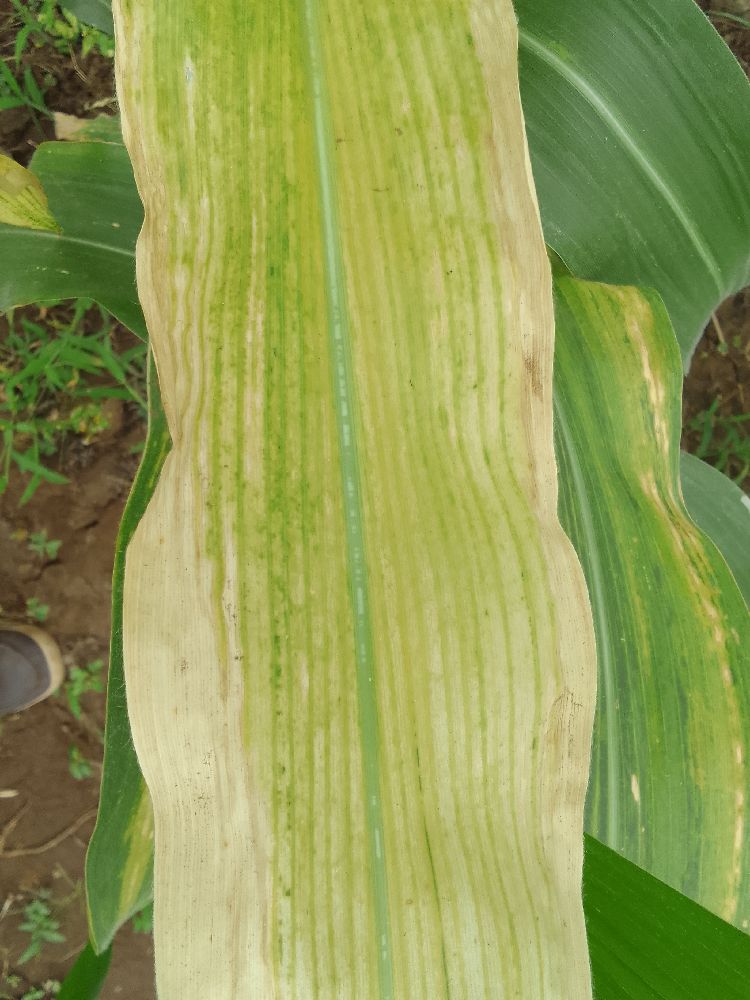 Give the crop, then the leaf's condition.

maize, maize lethal necrosis
